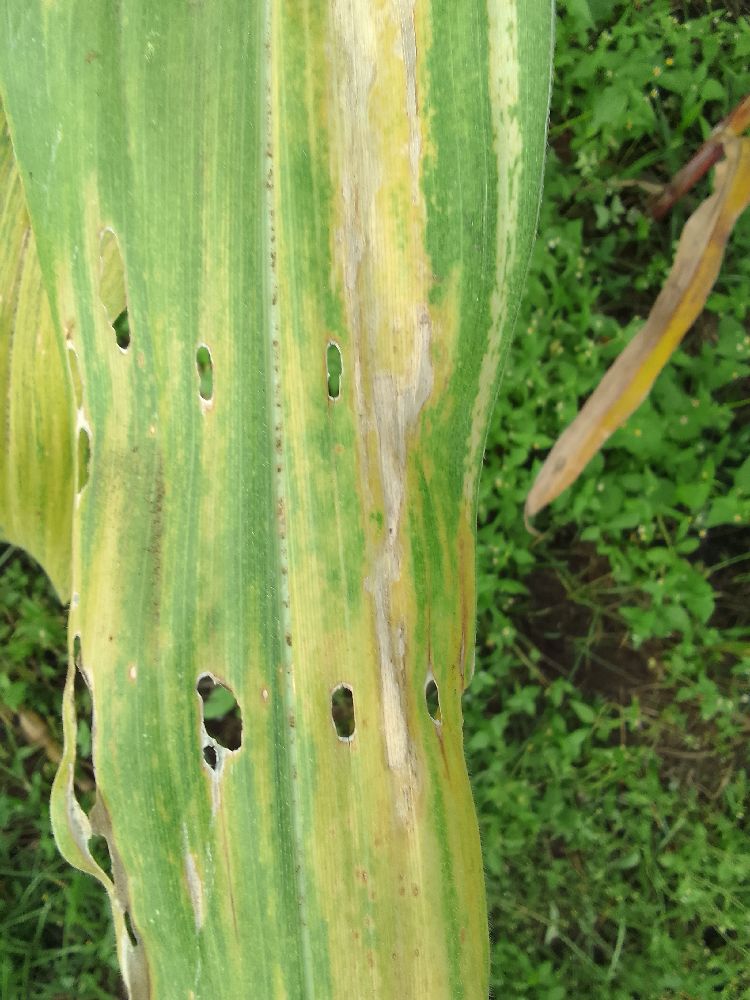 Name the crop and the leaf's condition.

maize, maize lethal necrosis
